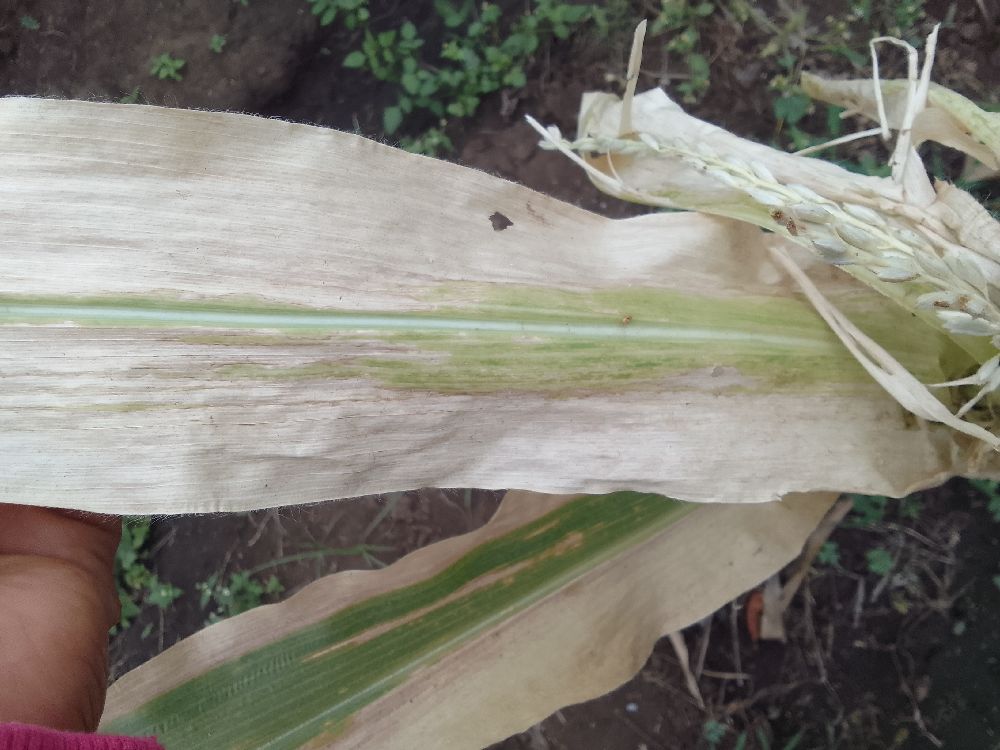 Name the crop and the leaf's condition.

maize, maize lethal necrosis
